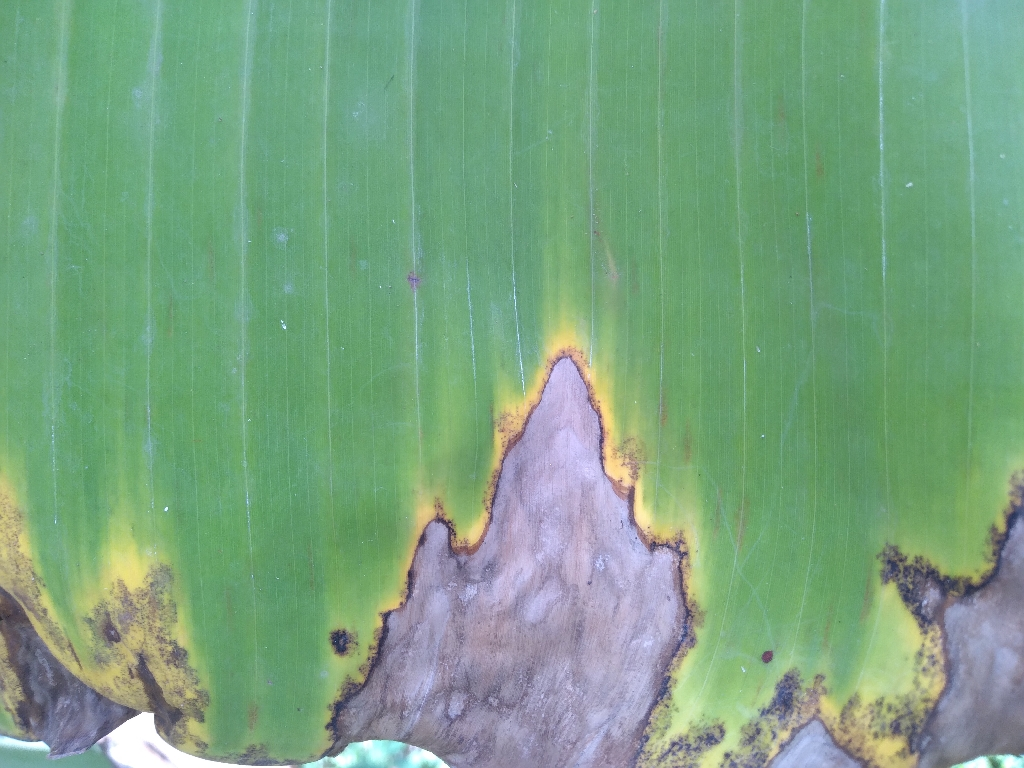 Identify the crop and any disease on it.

banana, black sigatoka
